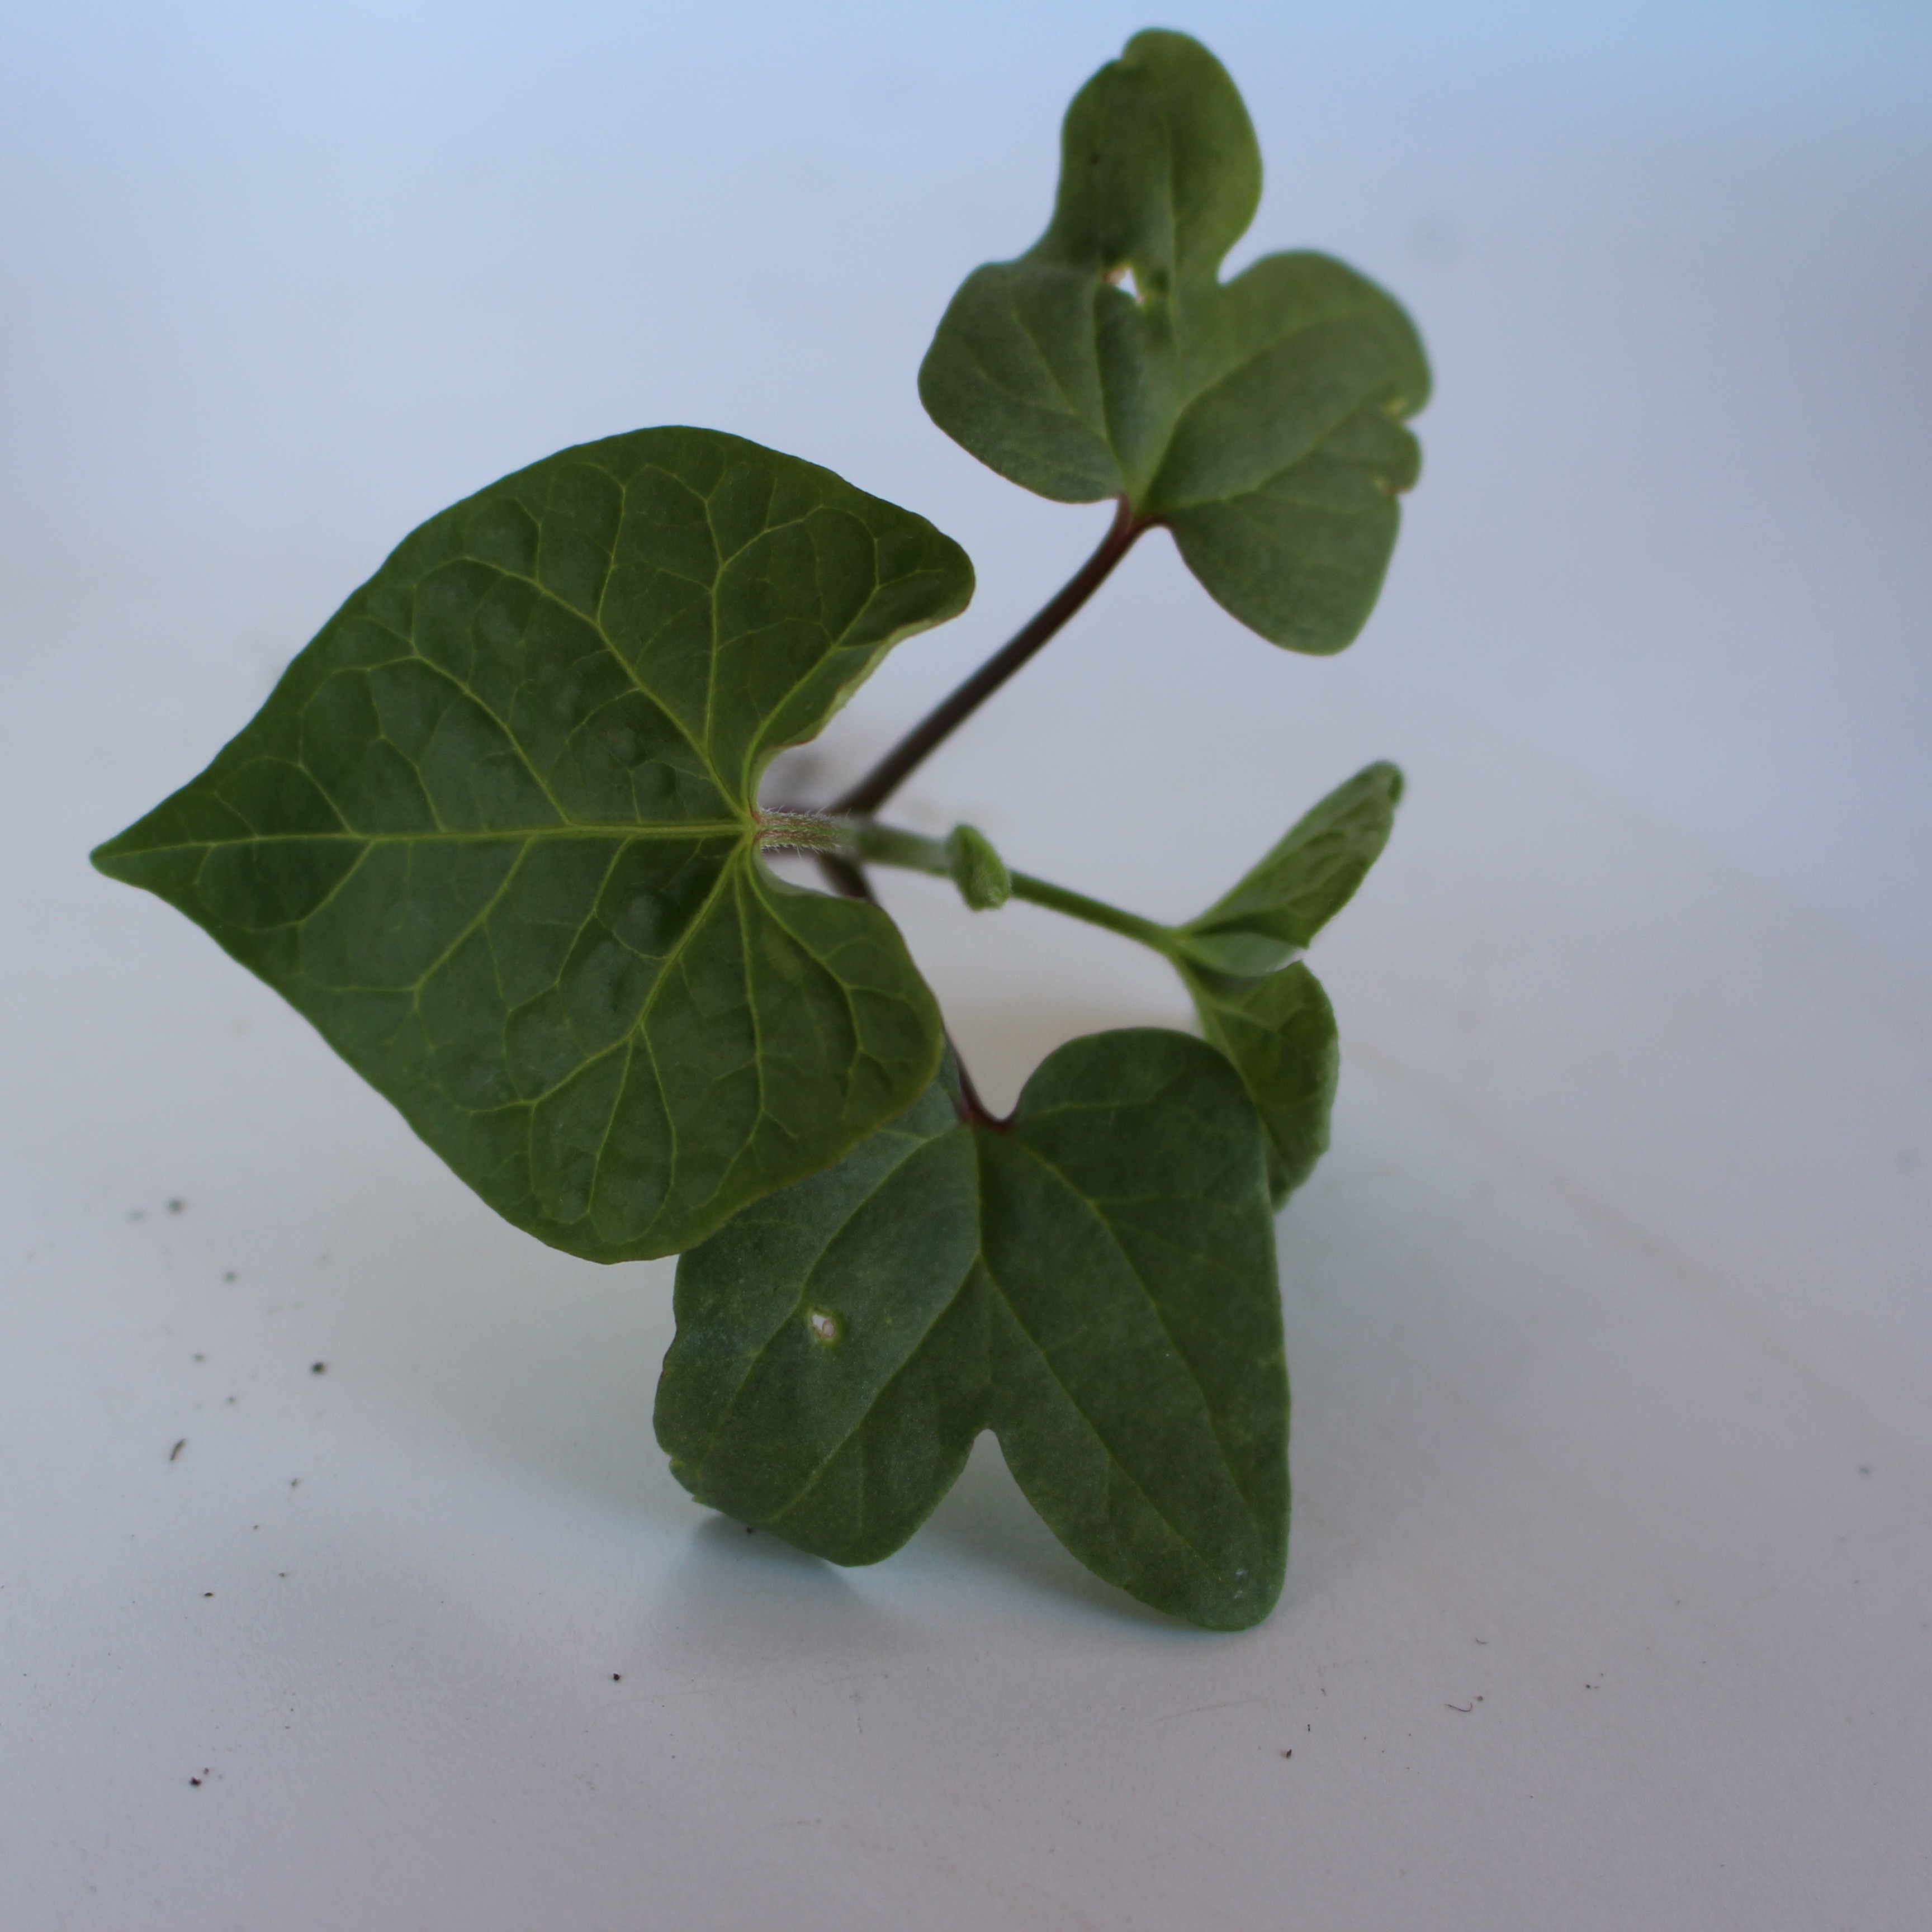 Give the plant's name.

Convolvulus arvensis
